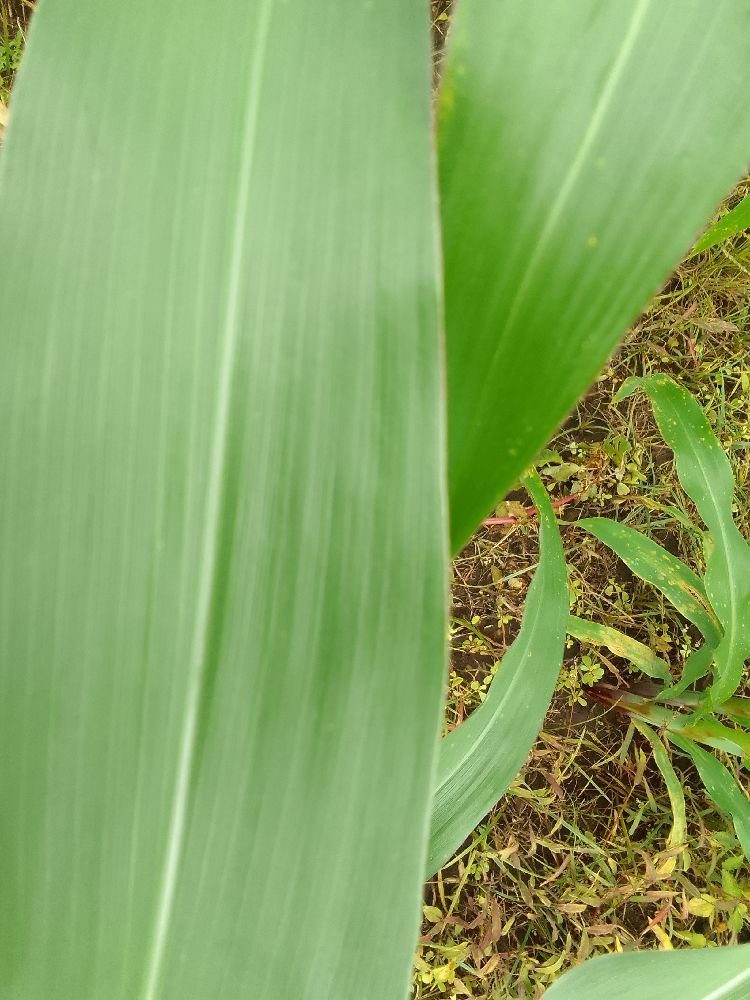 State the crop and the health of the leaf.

maize, healthy
